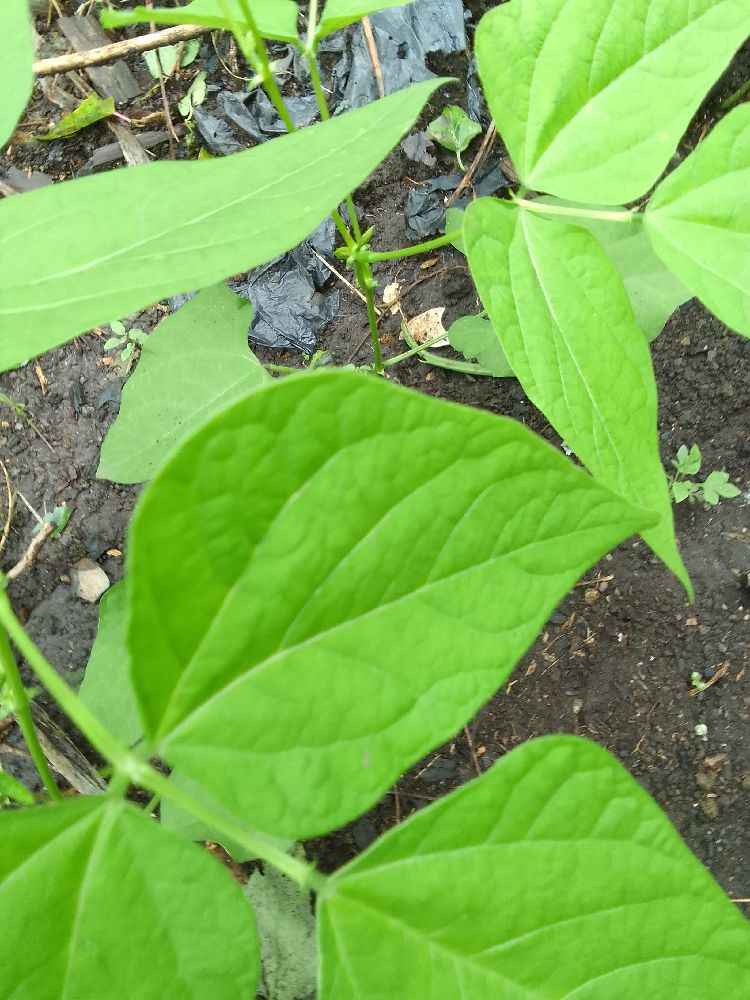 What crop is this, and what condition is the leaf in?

common bean, healthy
